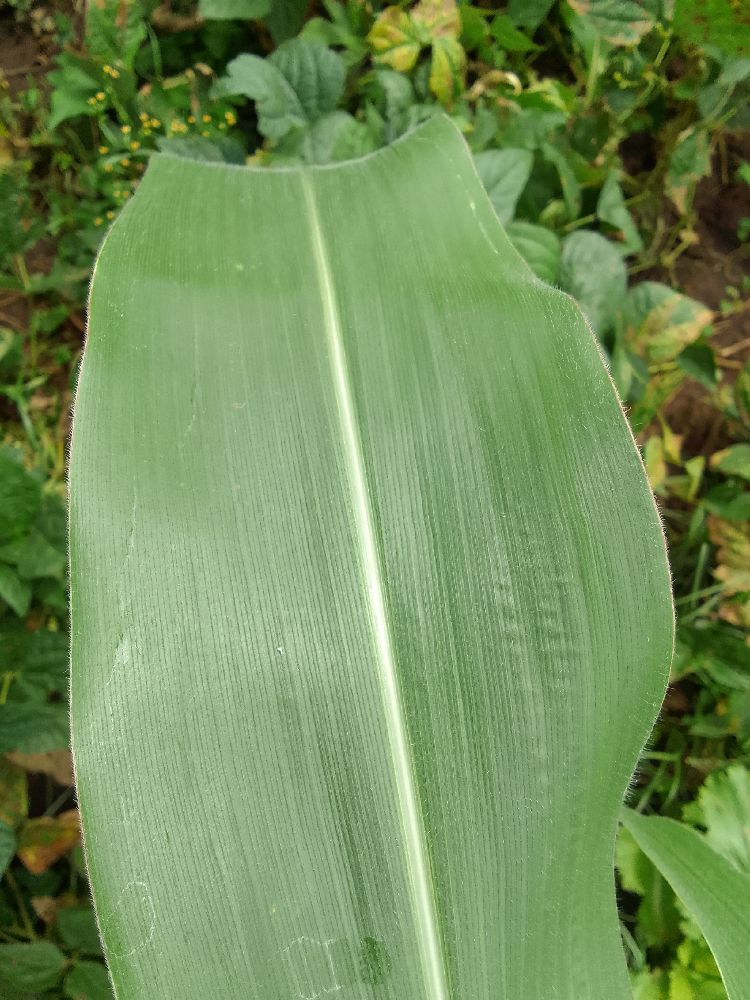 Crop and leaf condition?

maize, healthy
